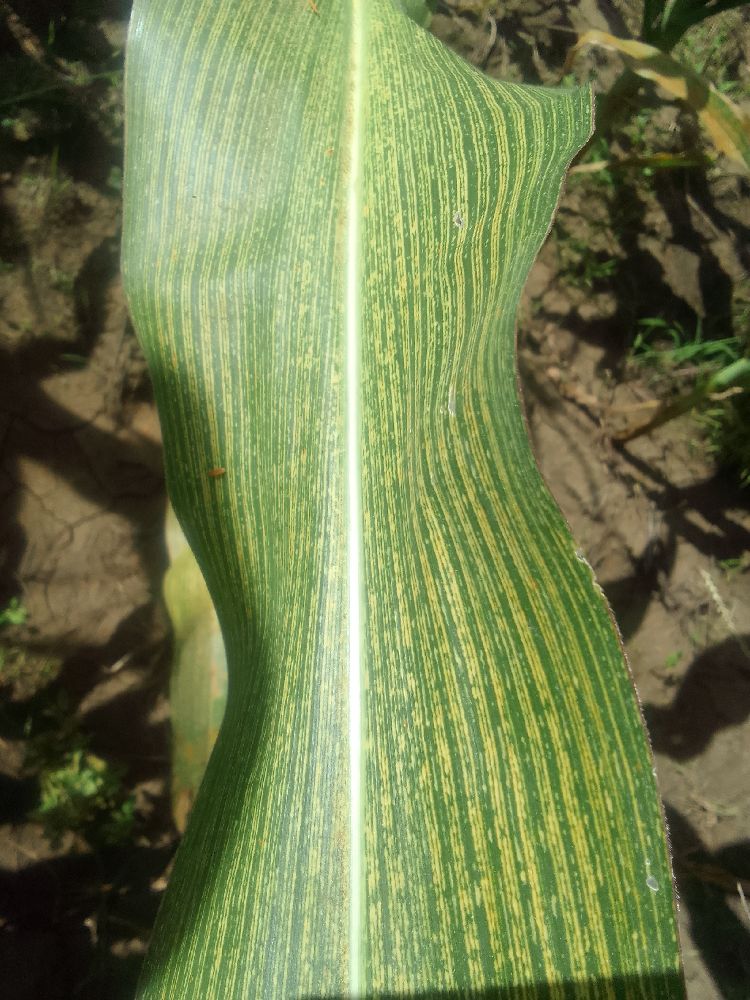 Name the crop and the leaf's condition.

maize, maize streak virus
